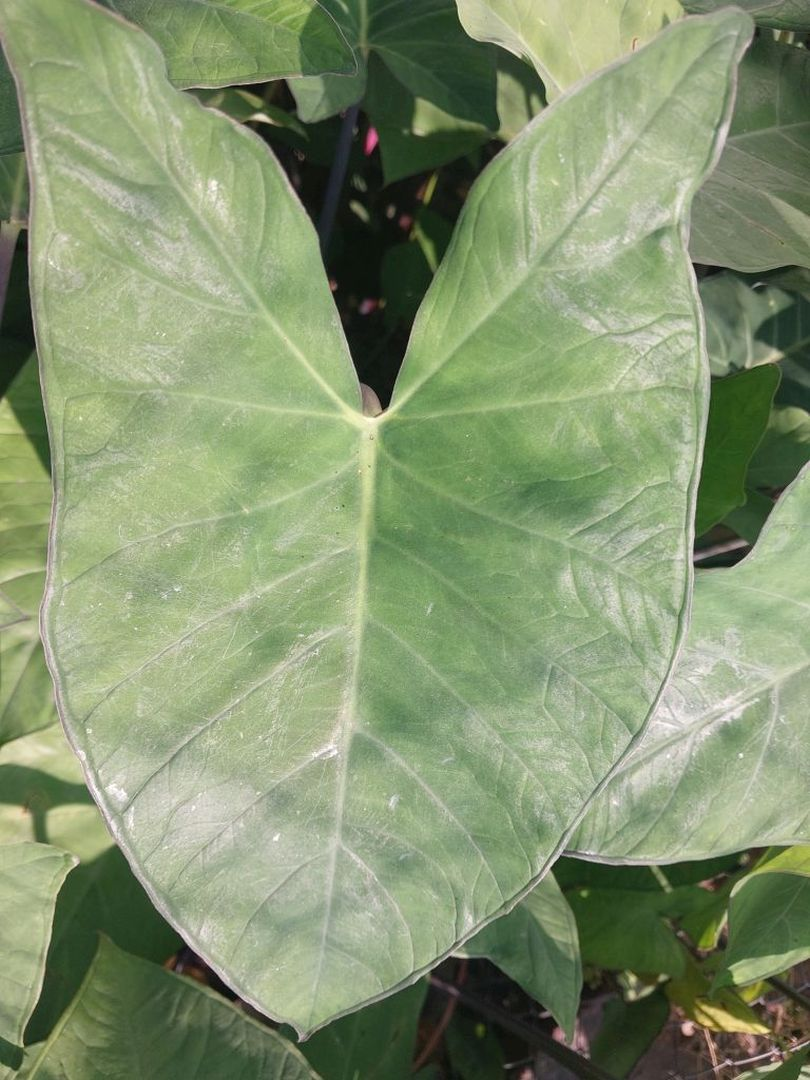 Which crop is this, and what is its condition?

taro, healthy
